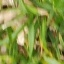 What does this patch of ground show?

grass
